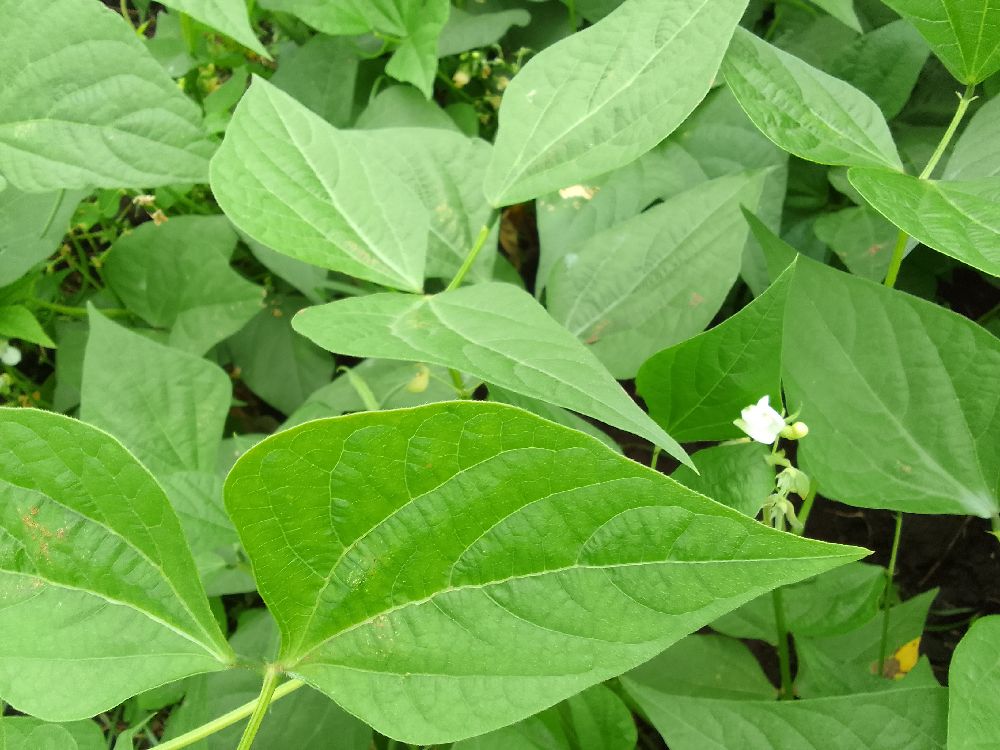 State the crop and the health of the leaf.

common bean, healthy
